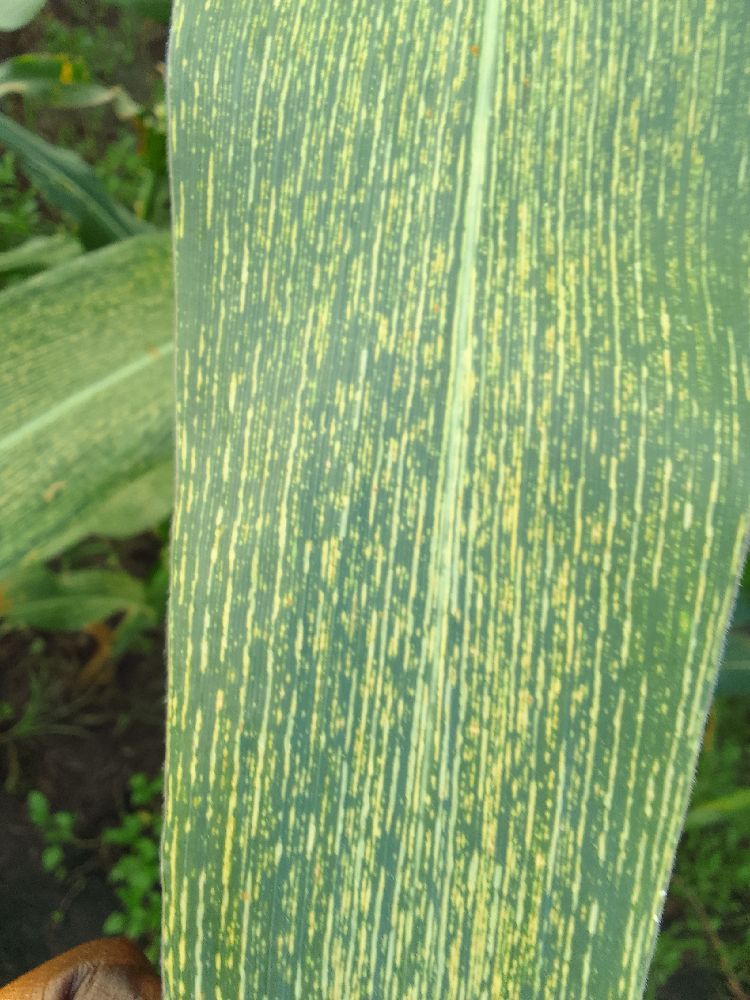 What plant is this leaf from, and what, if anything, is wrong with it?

maize, maize streak virus
